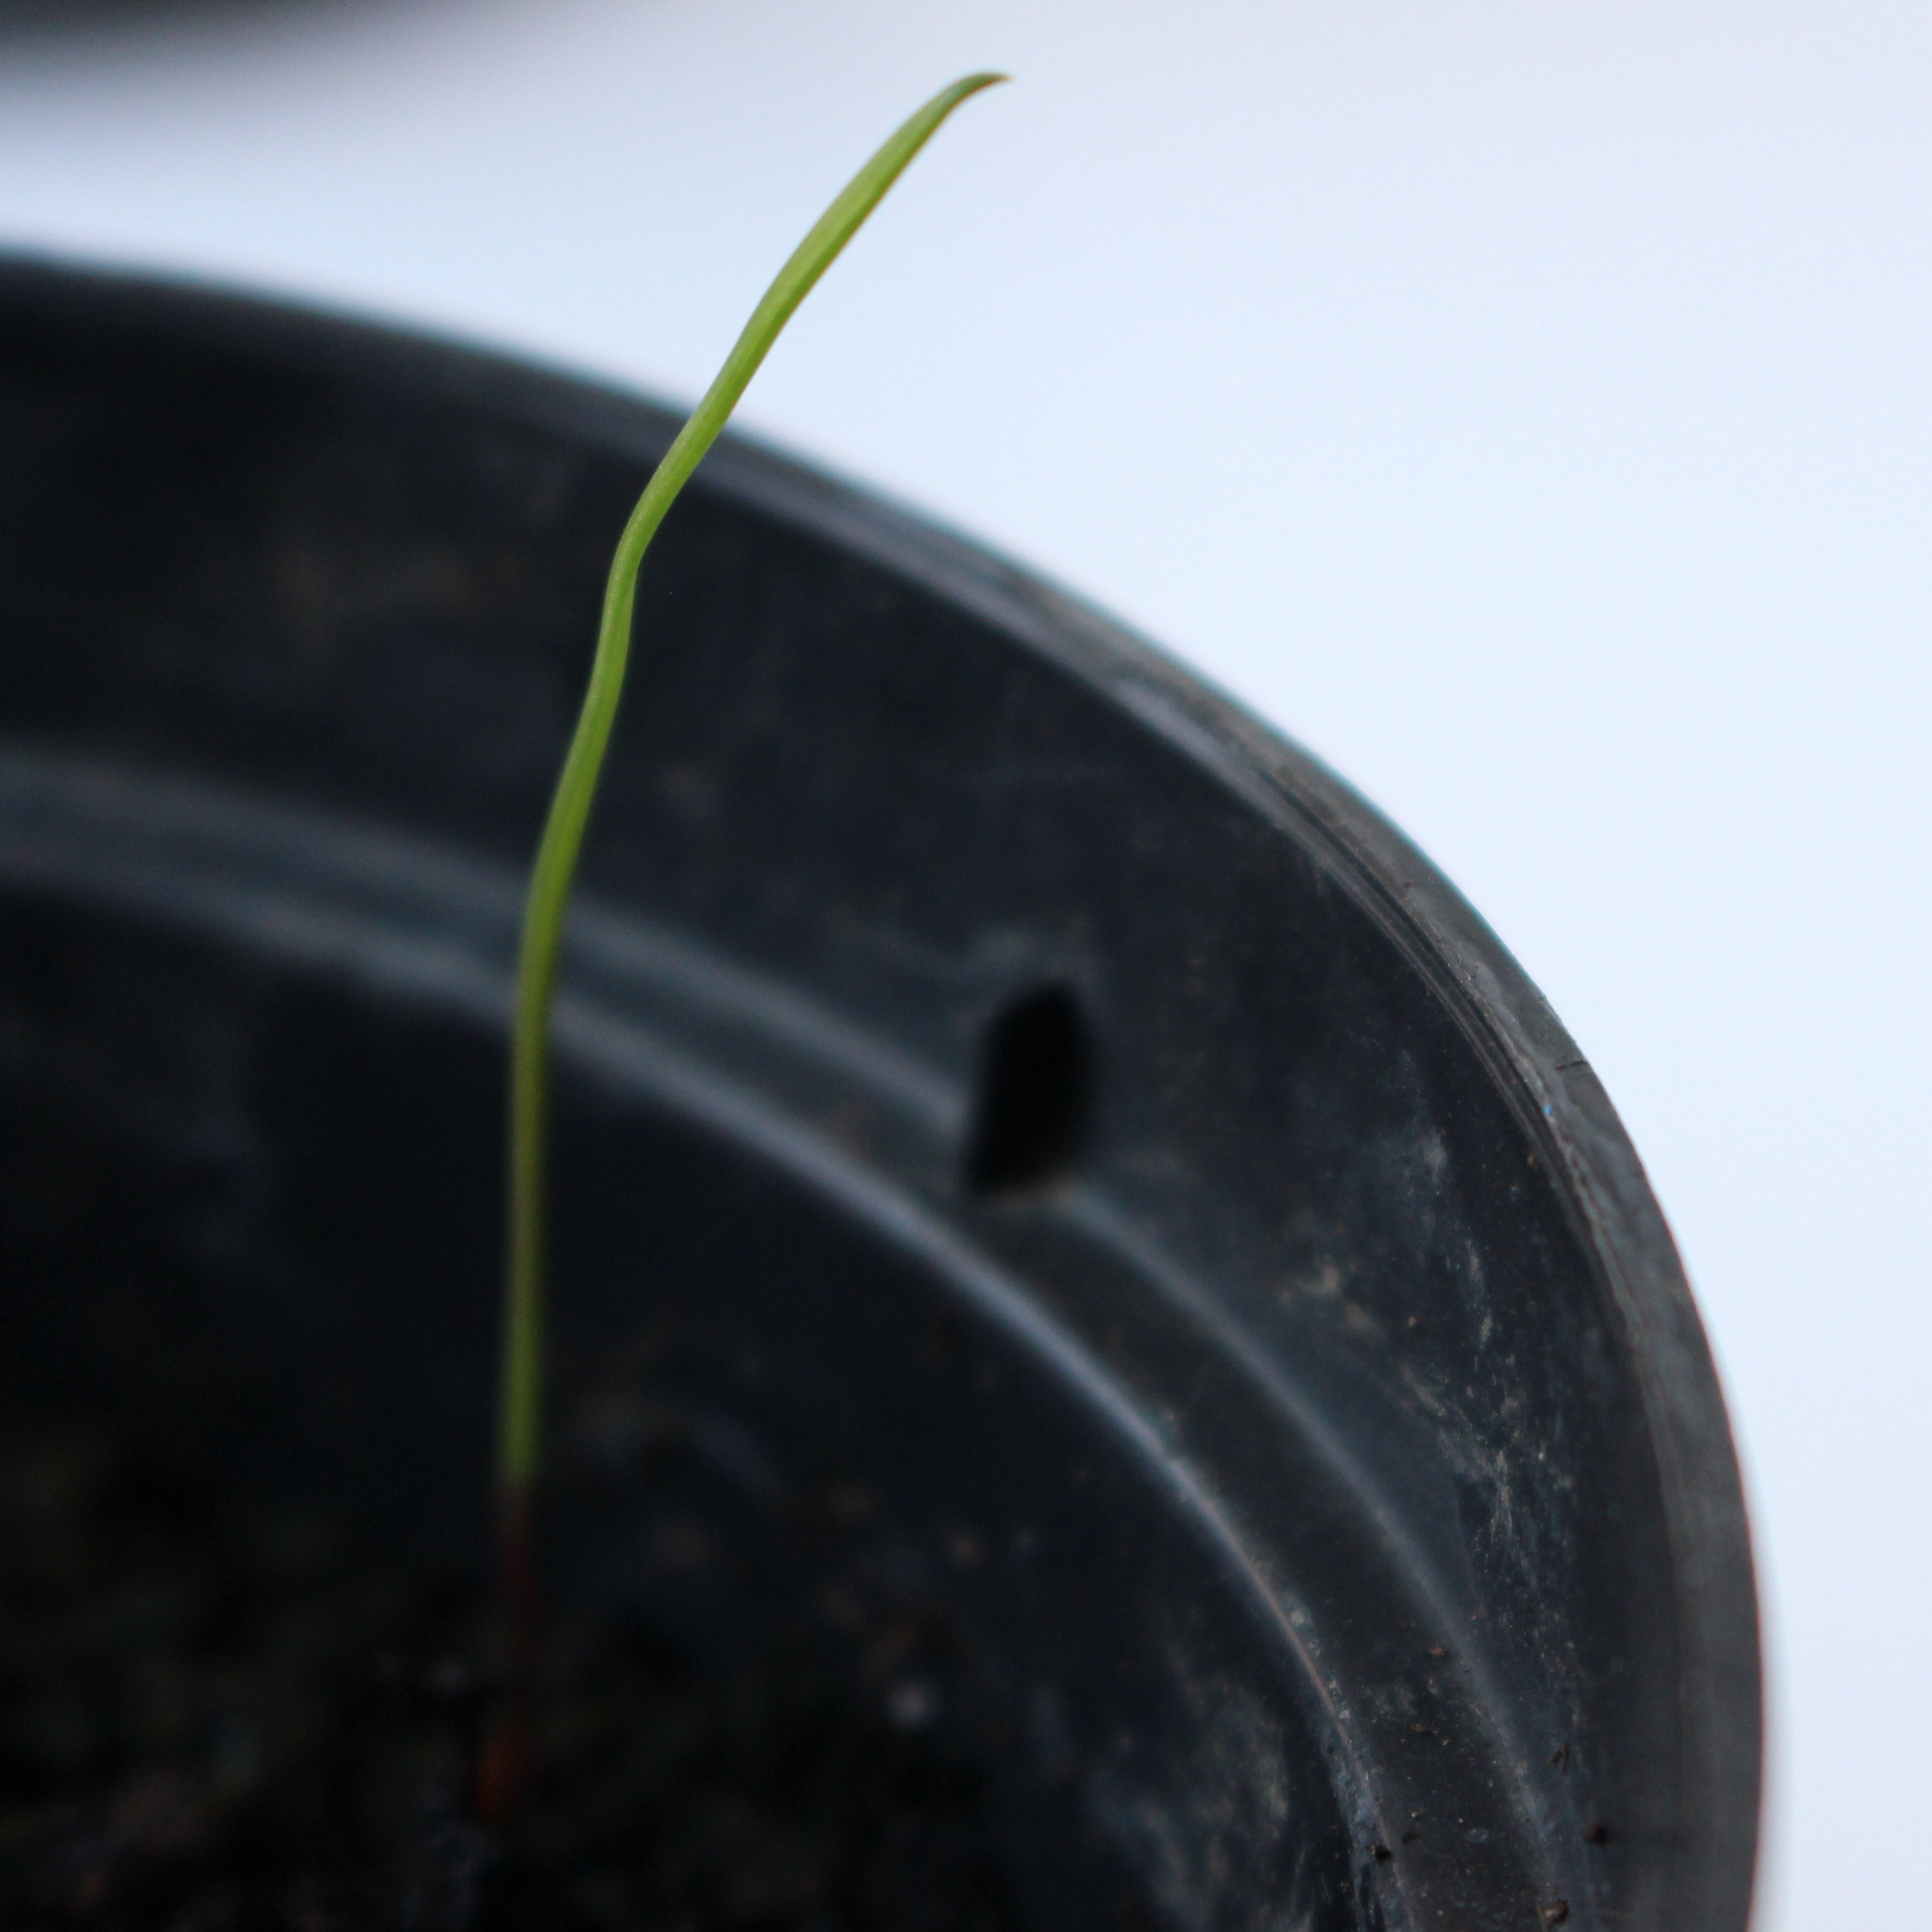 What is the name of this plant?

Lolium multiflorum
